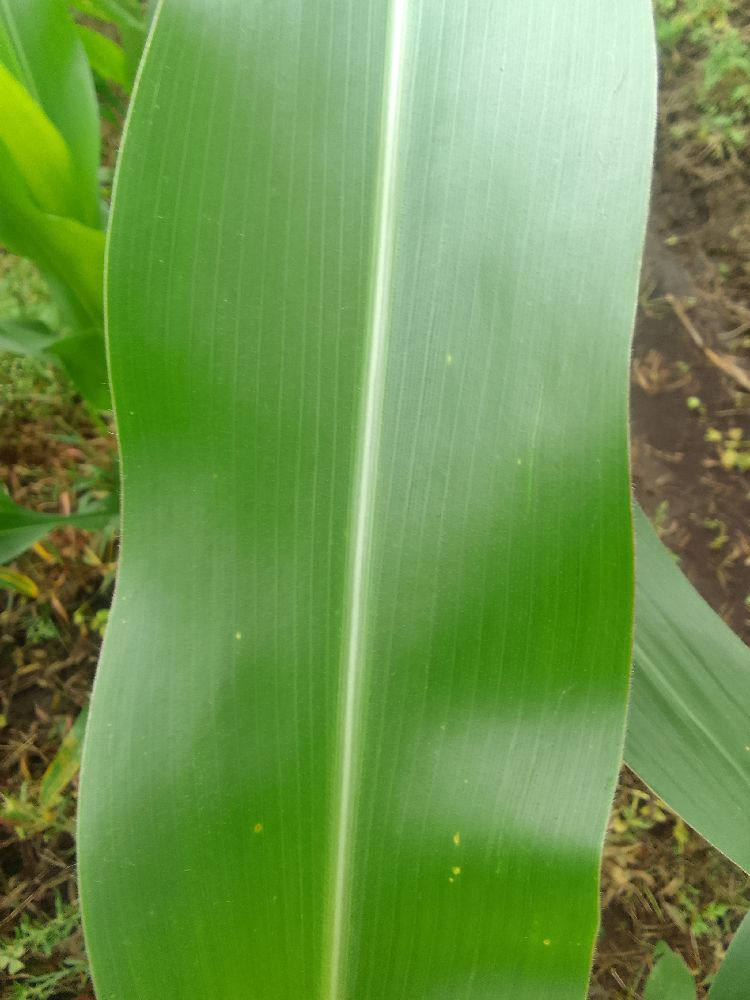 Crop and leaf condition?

maize, healthy
